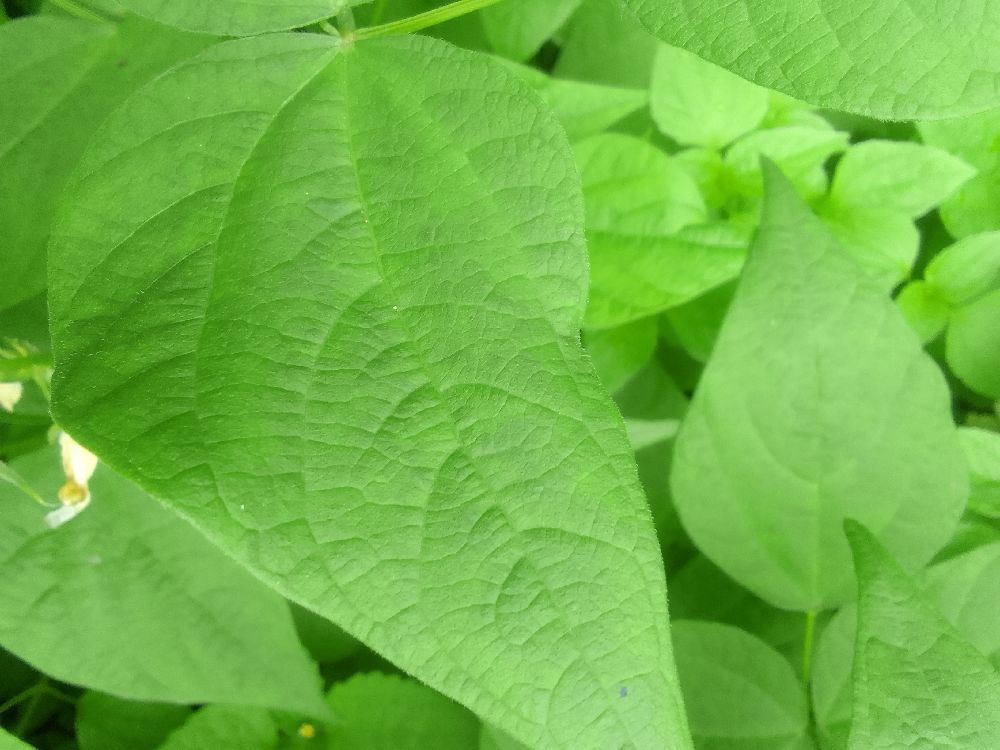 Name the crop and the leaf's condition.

common bean, healthy
